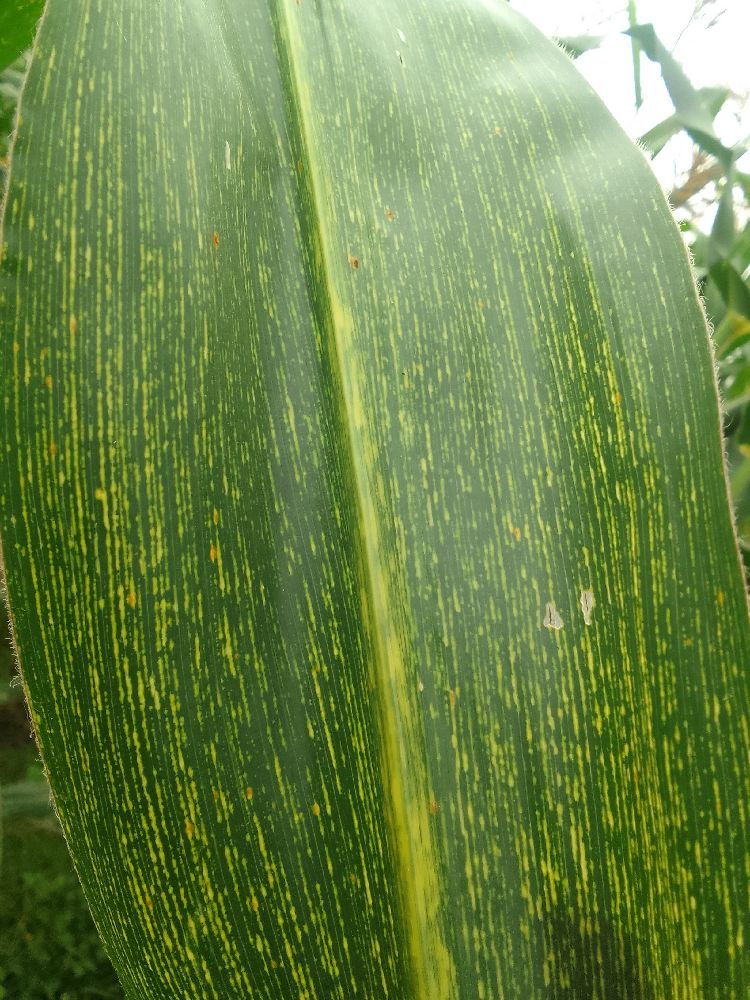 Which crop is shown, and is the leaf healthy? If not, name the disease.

maize, maize streak virus
